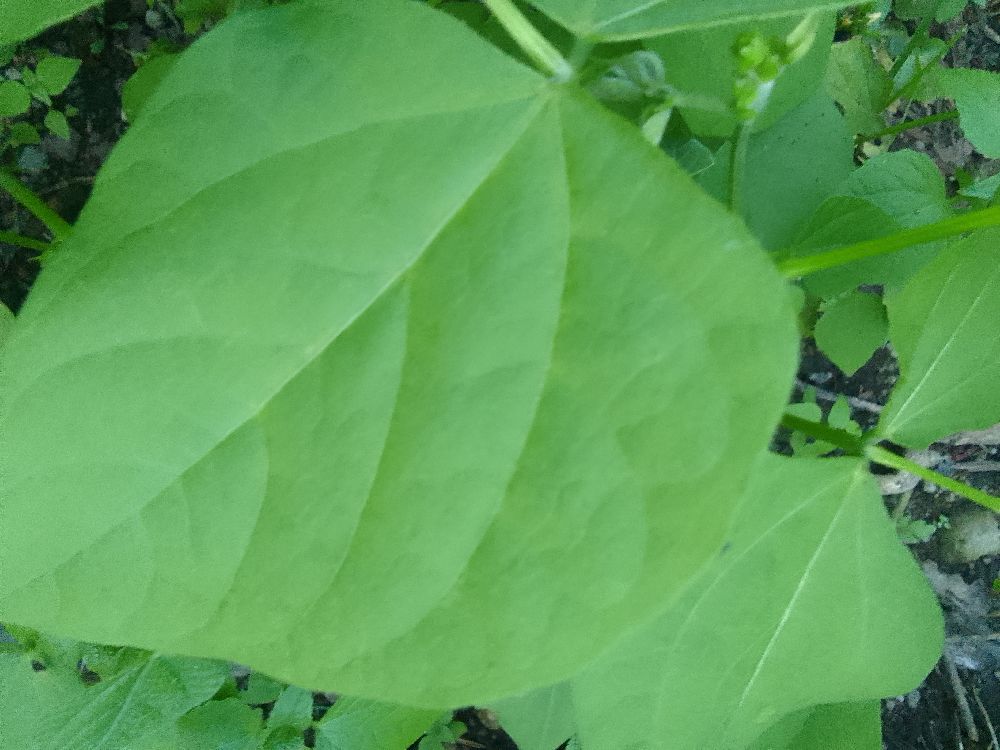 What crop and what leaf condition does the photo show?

common bean, healthy
